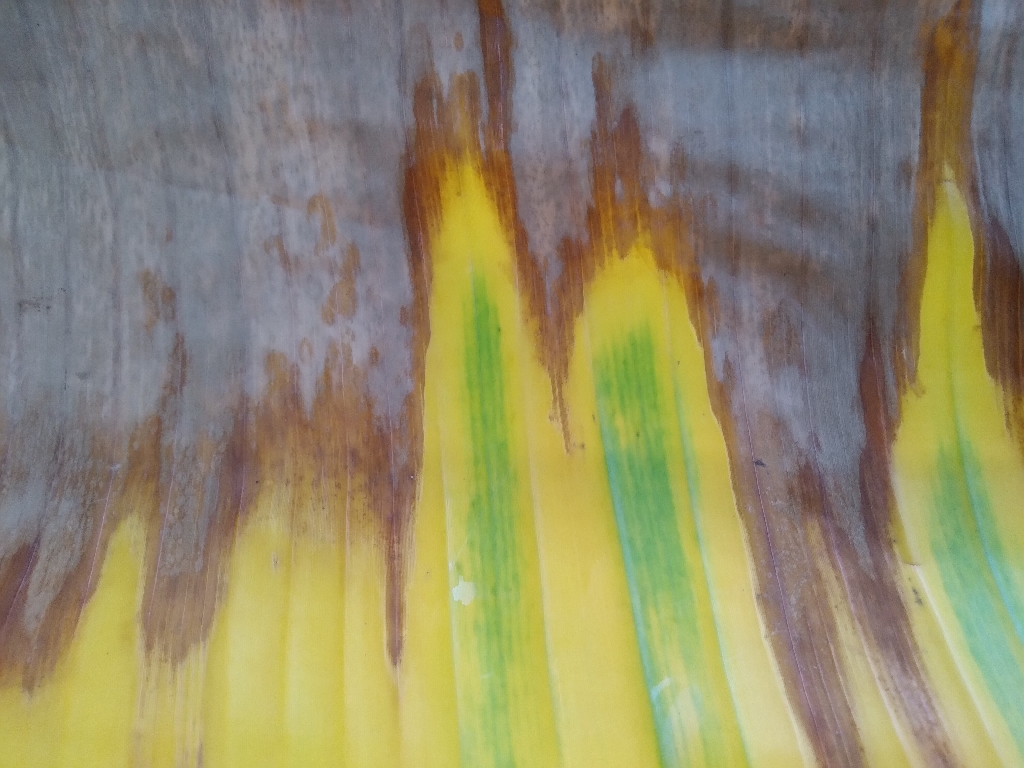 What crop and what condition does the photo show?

banana, fusarium wilt race 1
